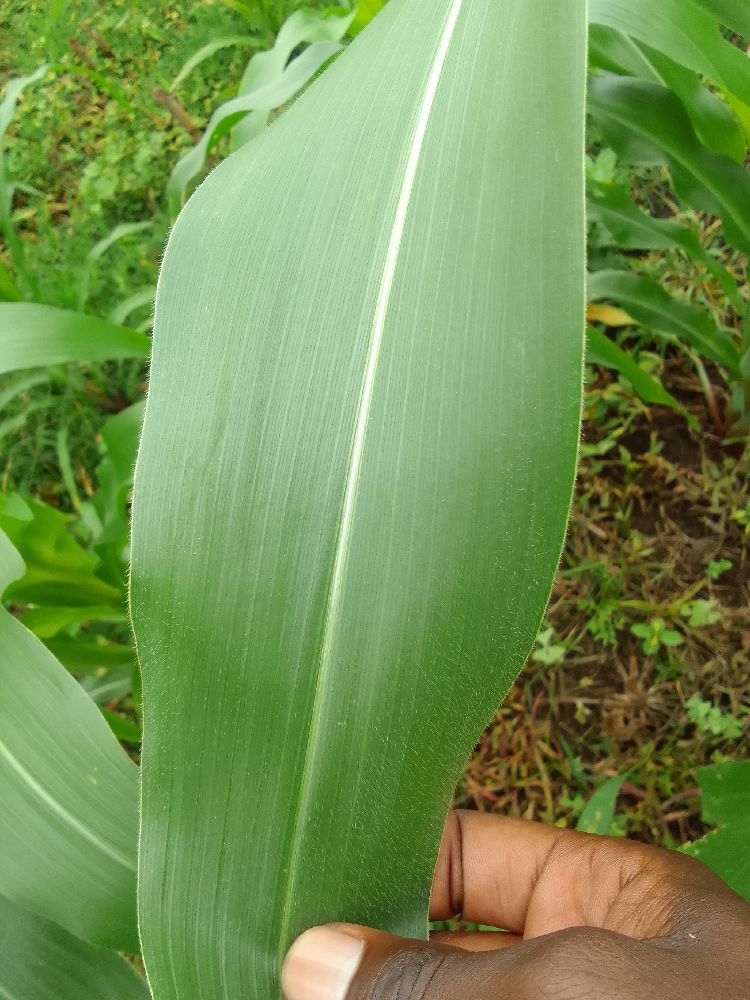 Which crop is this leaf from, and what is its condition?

maize, healthy
